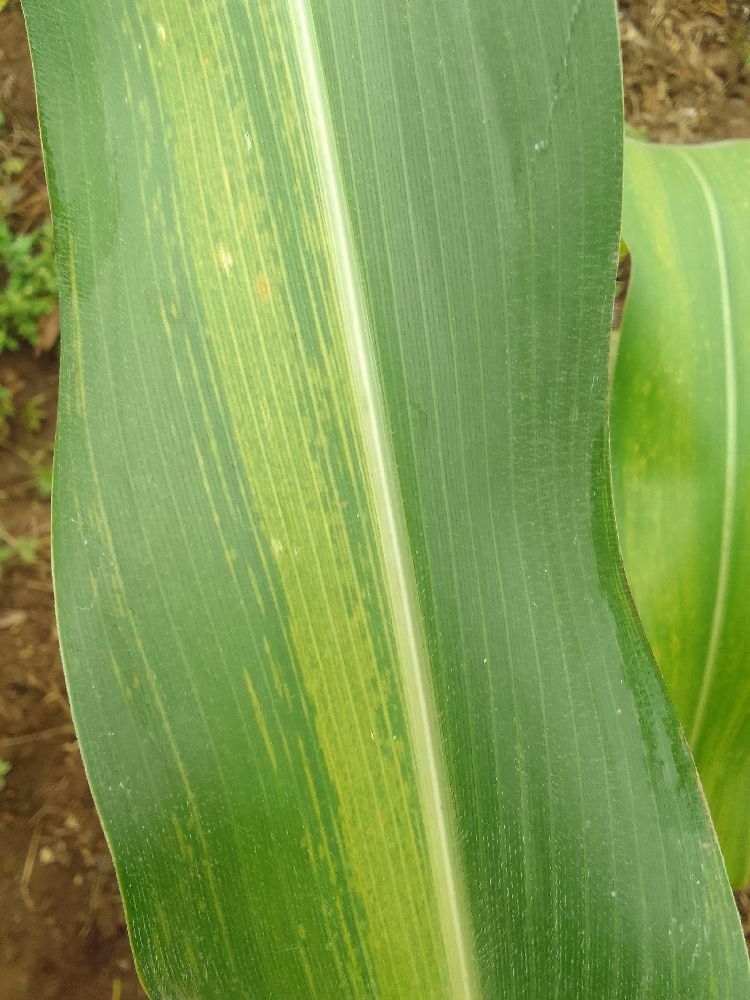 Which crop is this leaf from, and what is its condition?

maize, maize lethal necrosis
